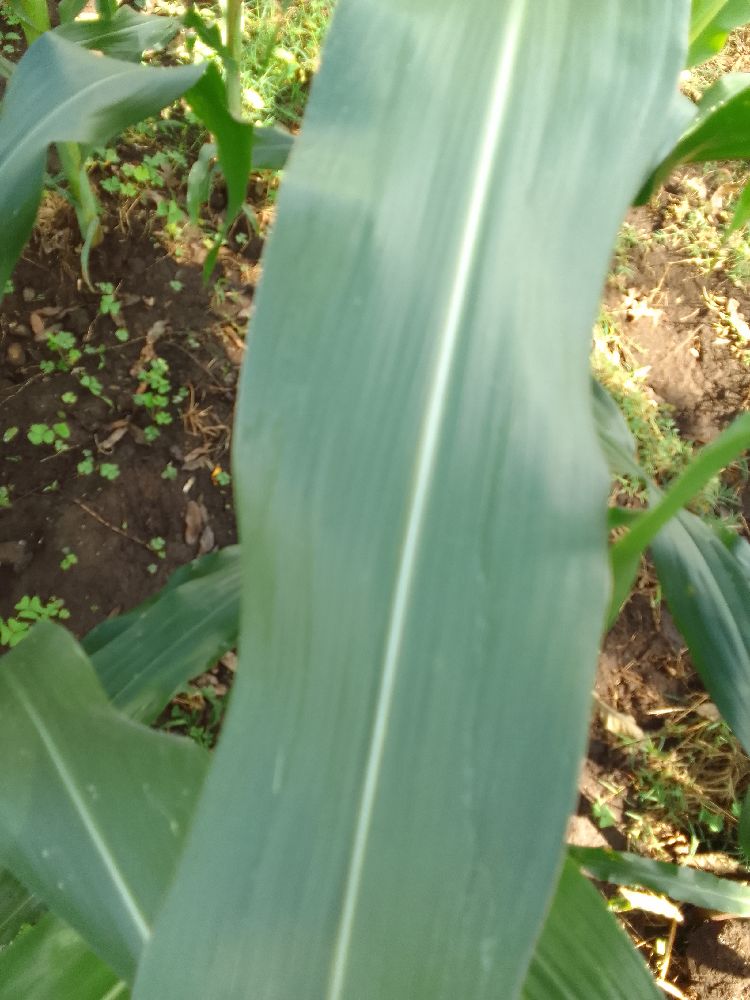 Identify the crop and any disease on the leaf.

maize, healthy
